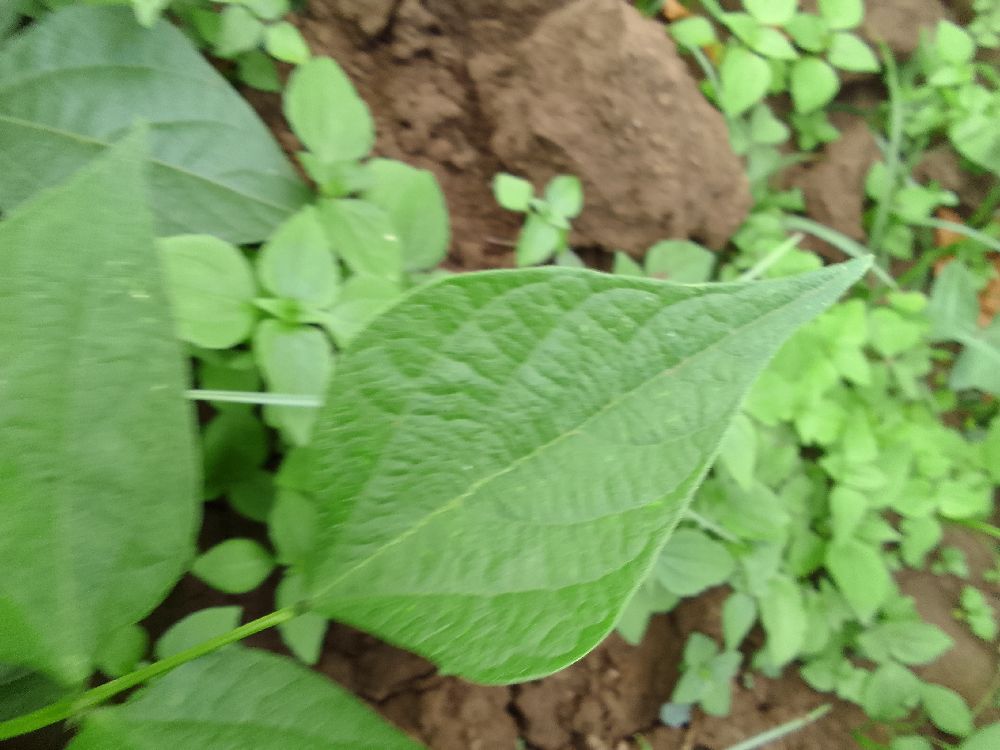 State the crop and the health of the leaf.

common bean, healthy
